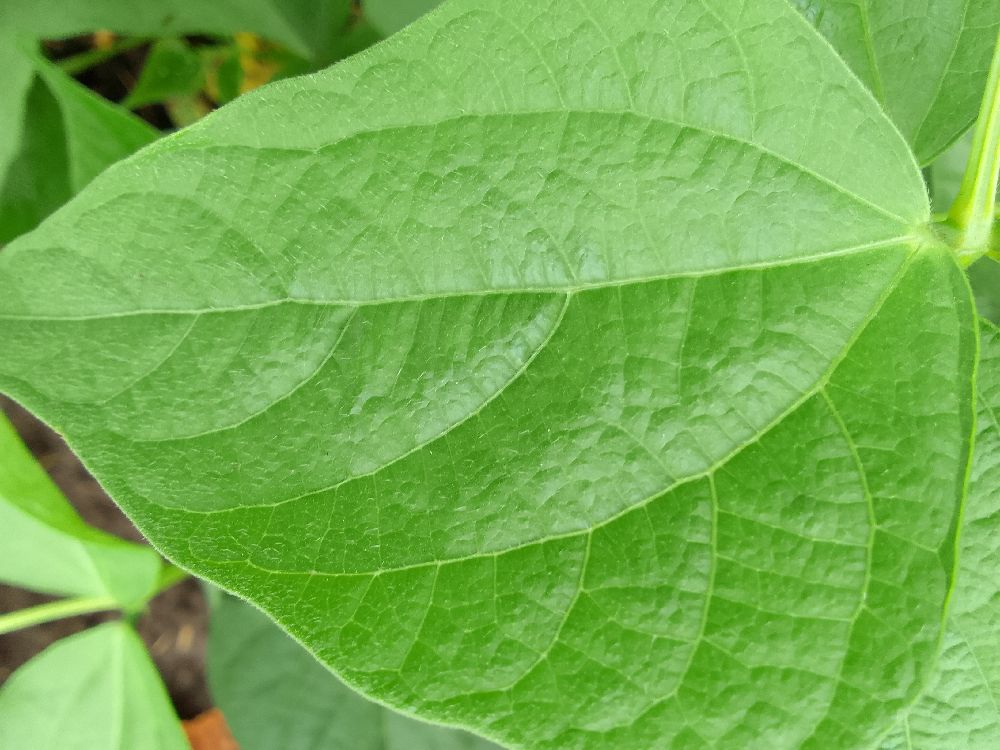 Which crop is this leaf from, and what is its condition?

common bean, healthy
